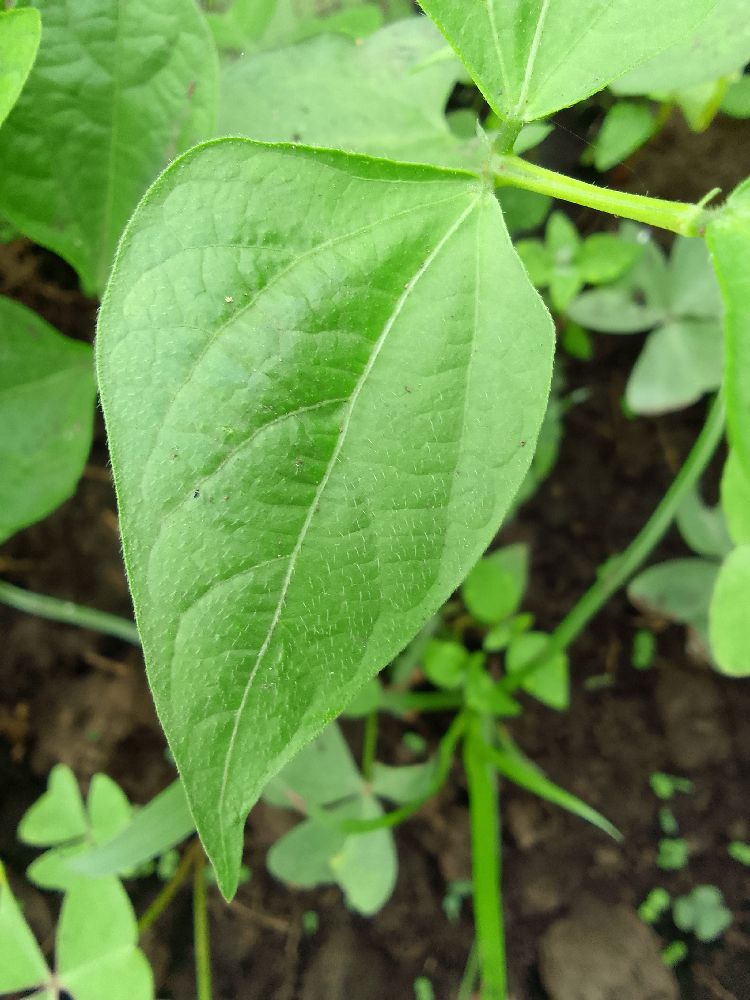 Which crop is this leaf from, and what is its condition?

common bean, healthy
